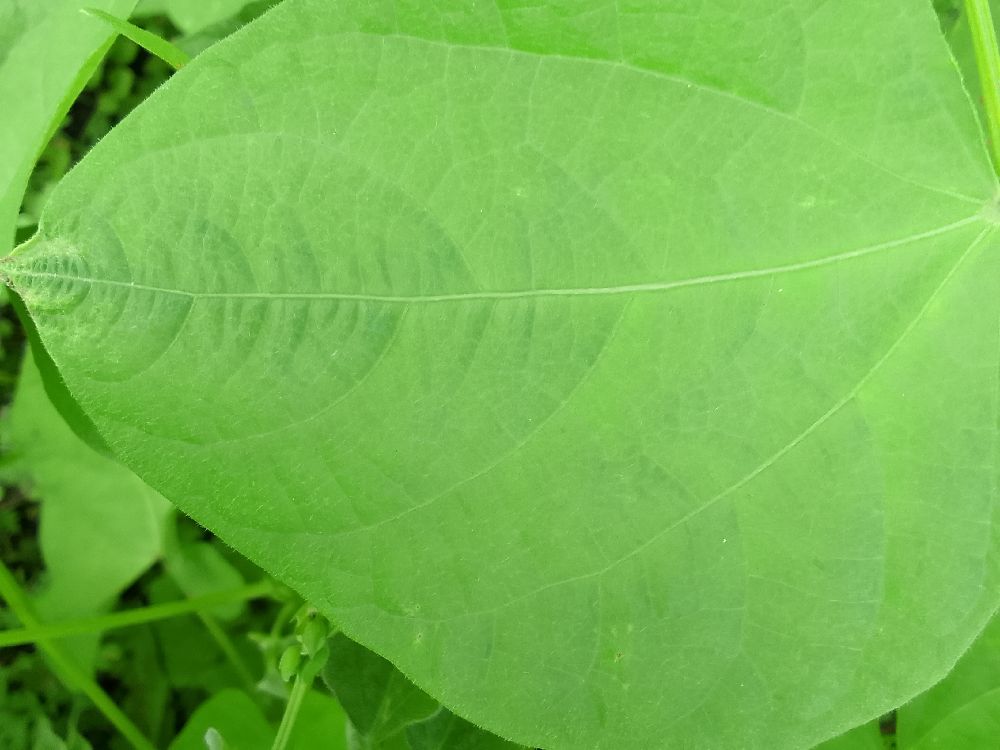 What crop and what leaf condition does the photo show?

common bean, healthy
